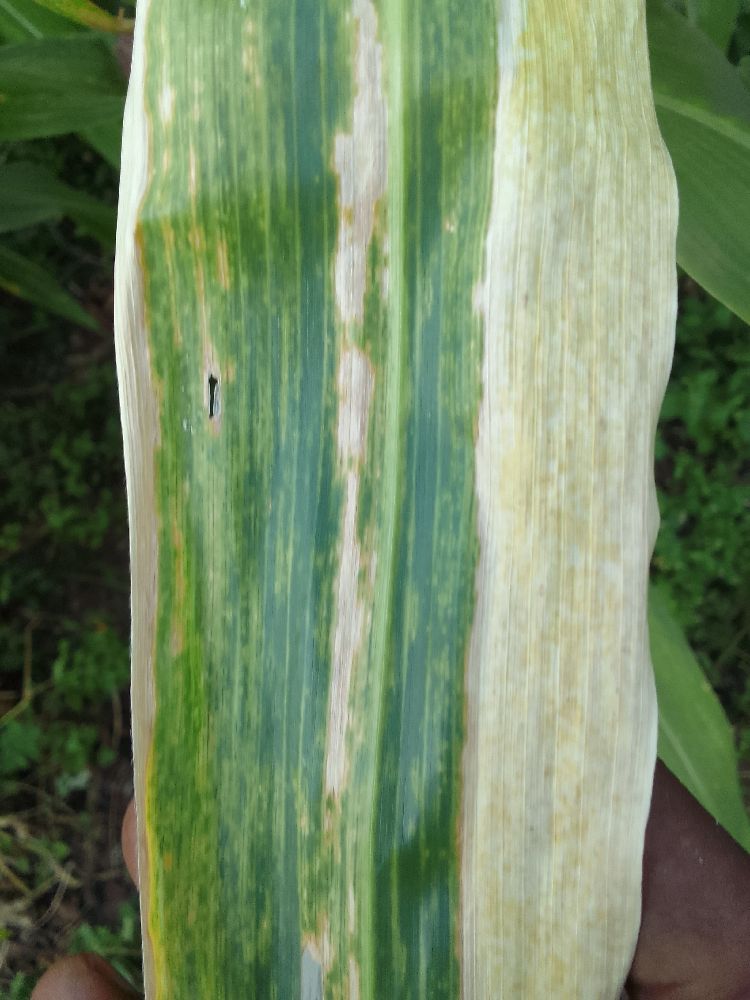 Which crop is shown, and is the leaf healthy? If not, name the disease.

maize, maize lethal necrosis
